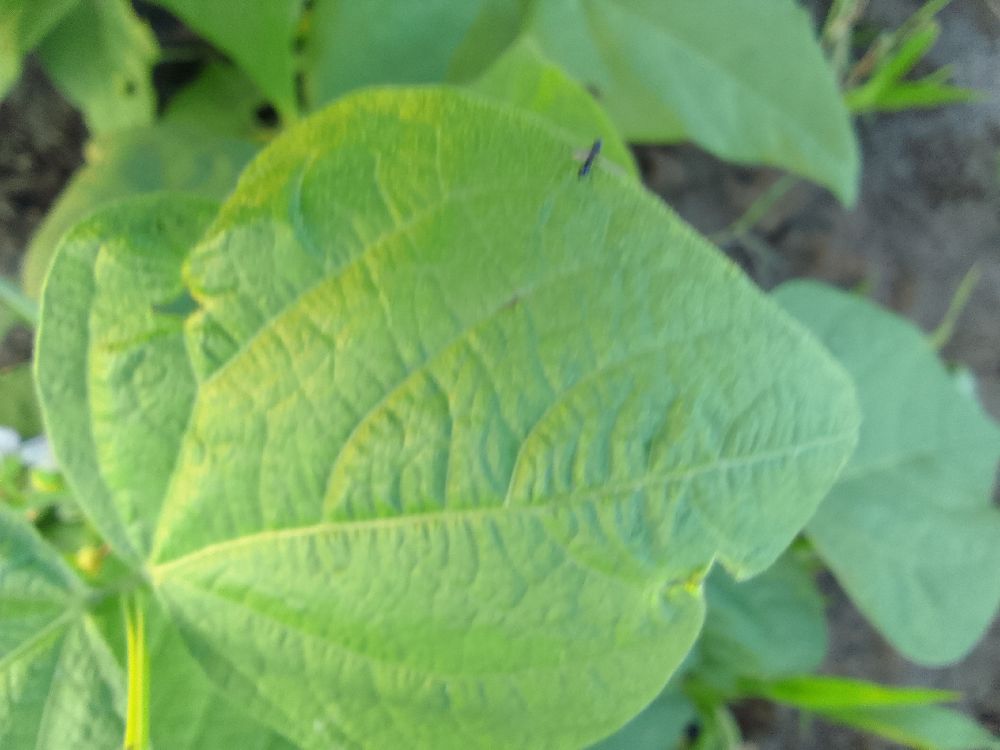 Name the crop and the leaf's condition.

common bean, healthy
